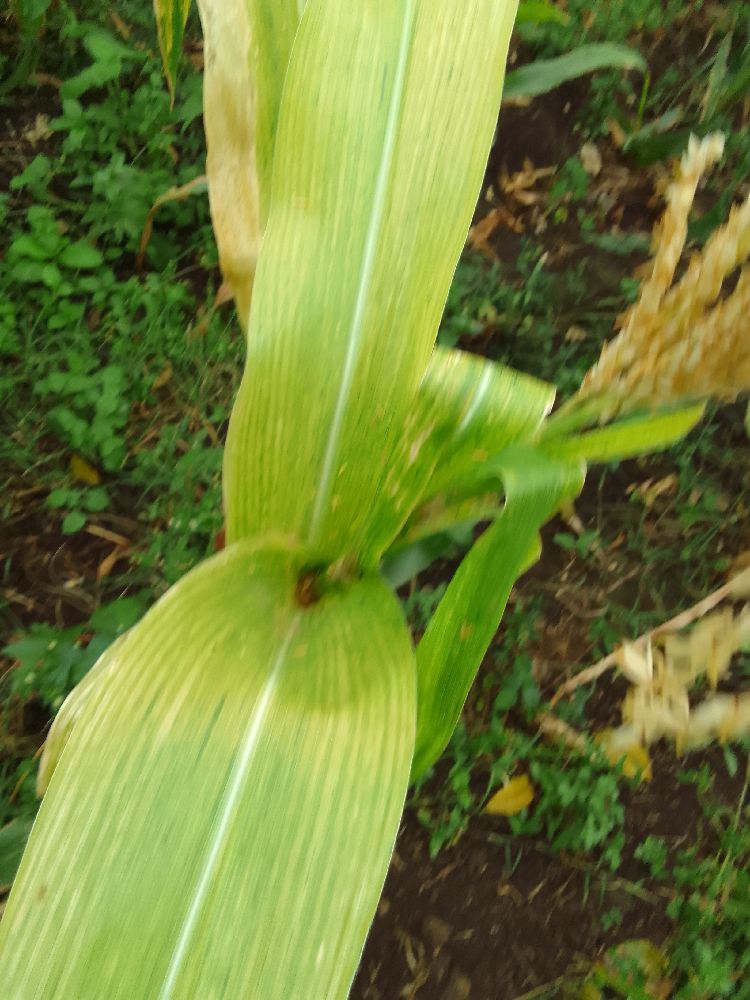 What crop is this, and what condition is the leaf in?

maize, maize lethal necrosis
